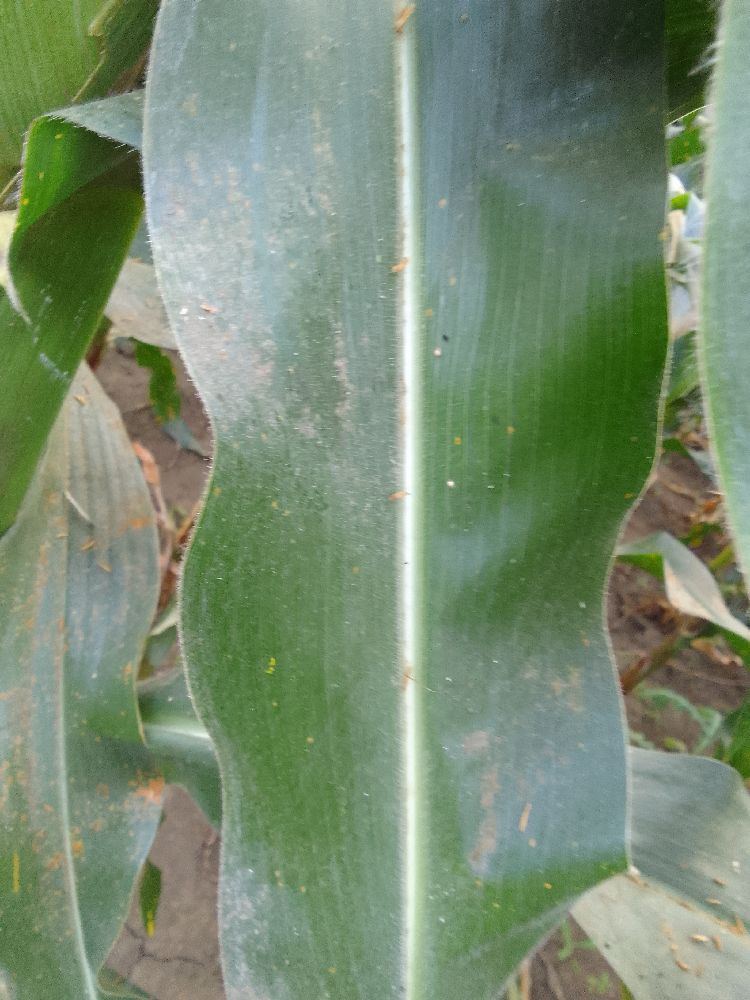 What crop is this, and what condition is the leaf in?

maize, healthy
